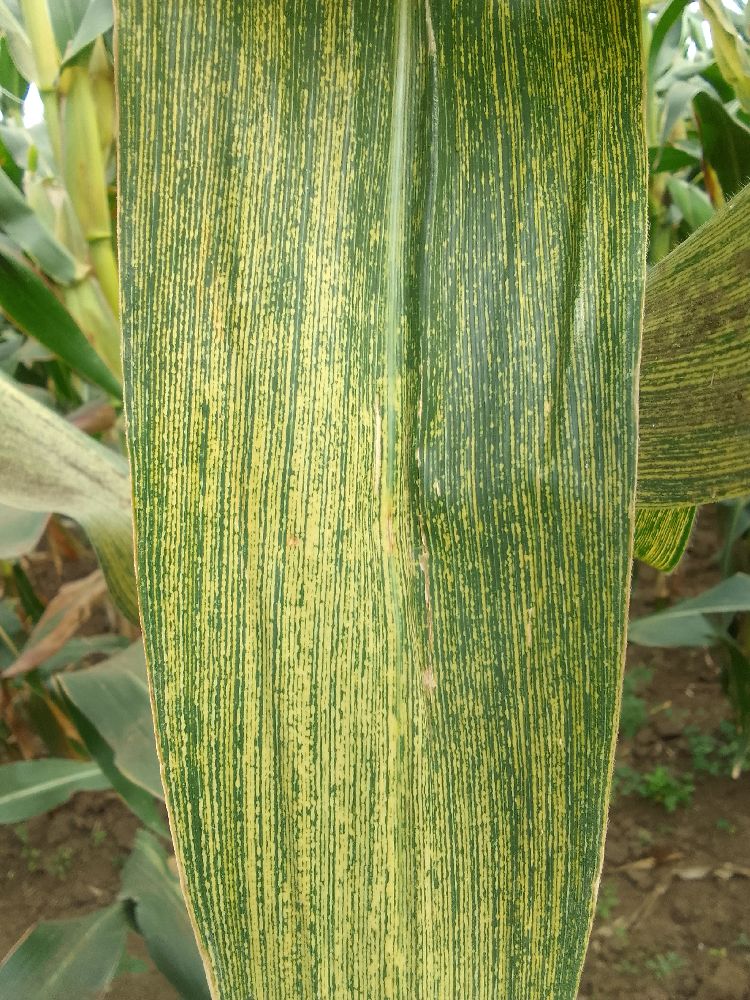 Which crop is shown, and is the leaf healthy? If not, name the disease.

maize, maize streak virus
